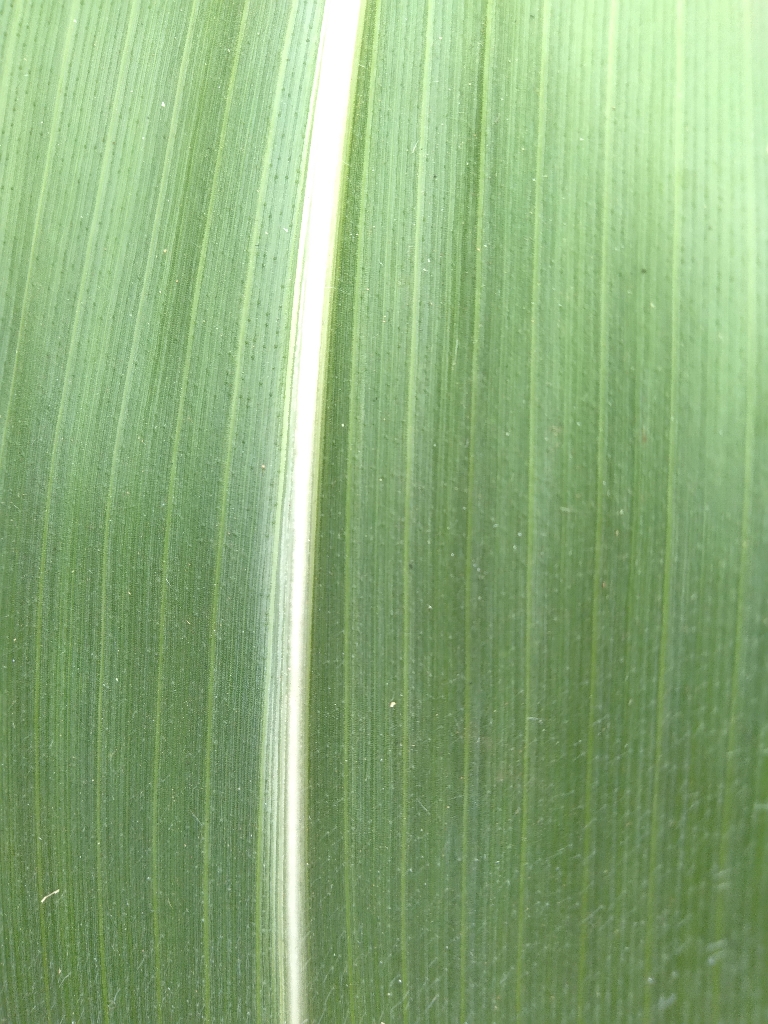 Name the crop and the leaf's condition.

maize, healthy
